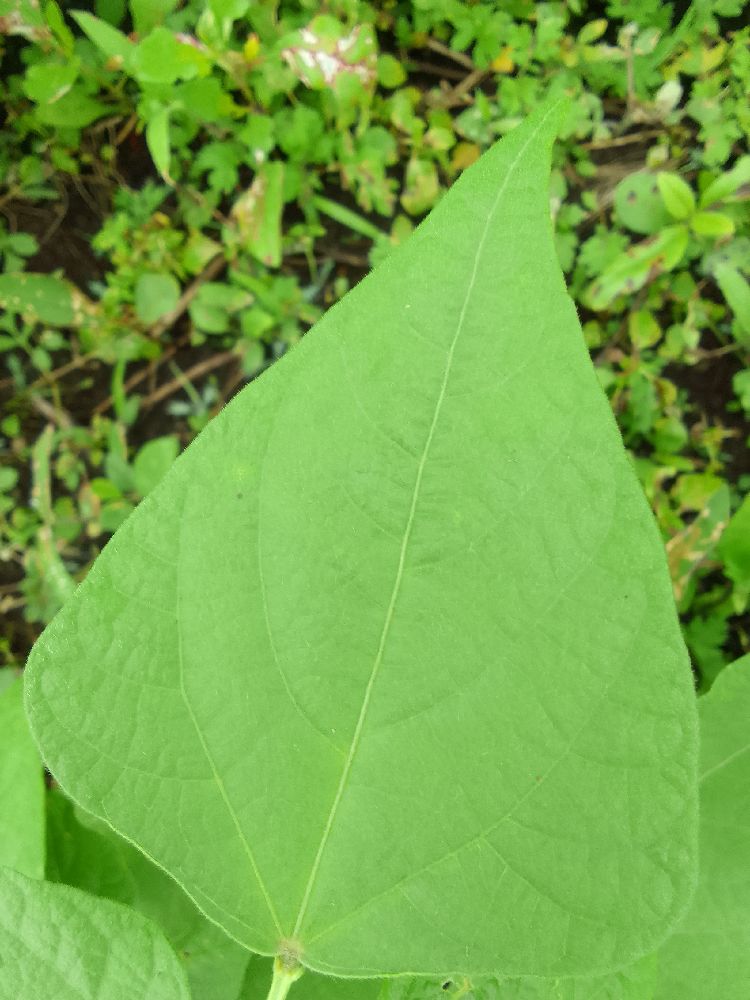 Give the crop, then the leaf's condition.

common bean, healthy
